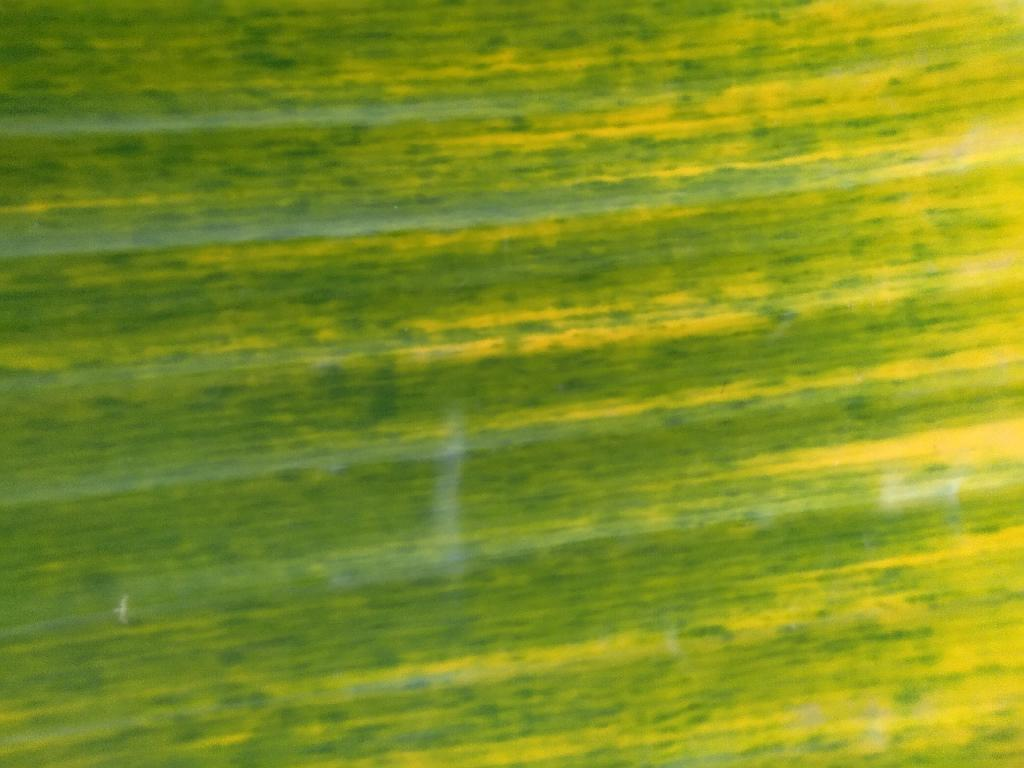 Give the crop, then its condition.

banana, fusarium wilt race 1
